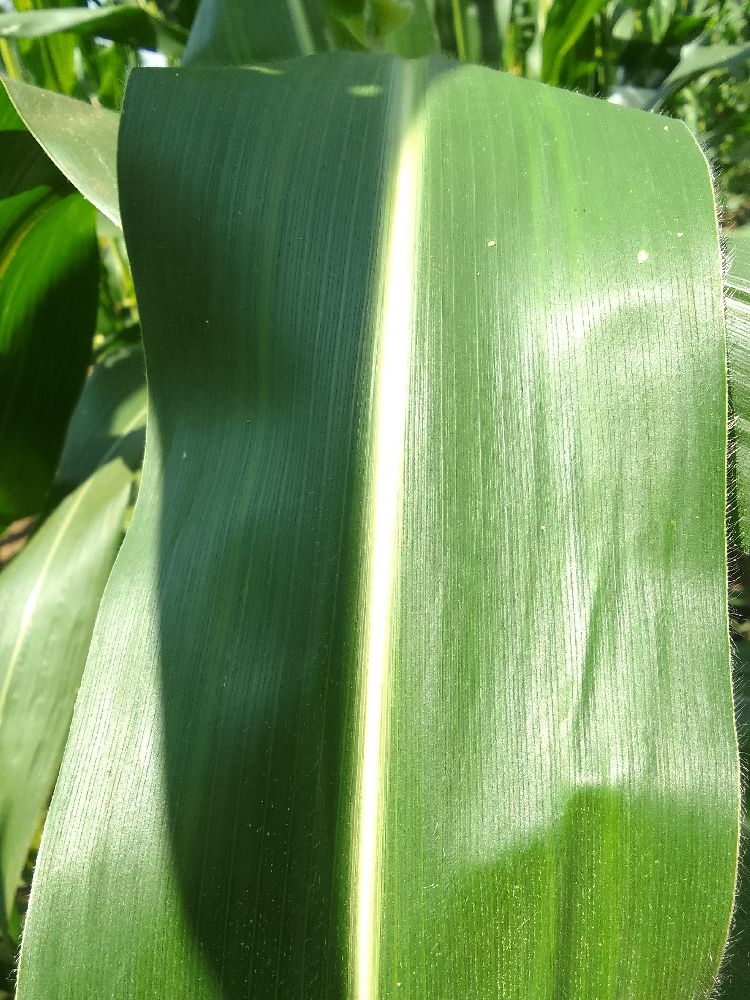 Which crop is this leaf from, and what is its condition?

maize, healthy
